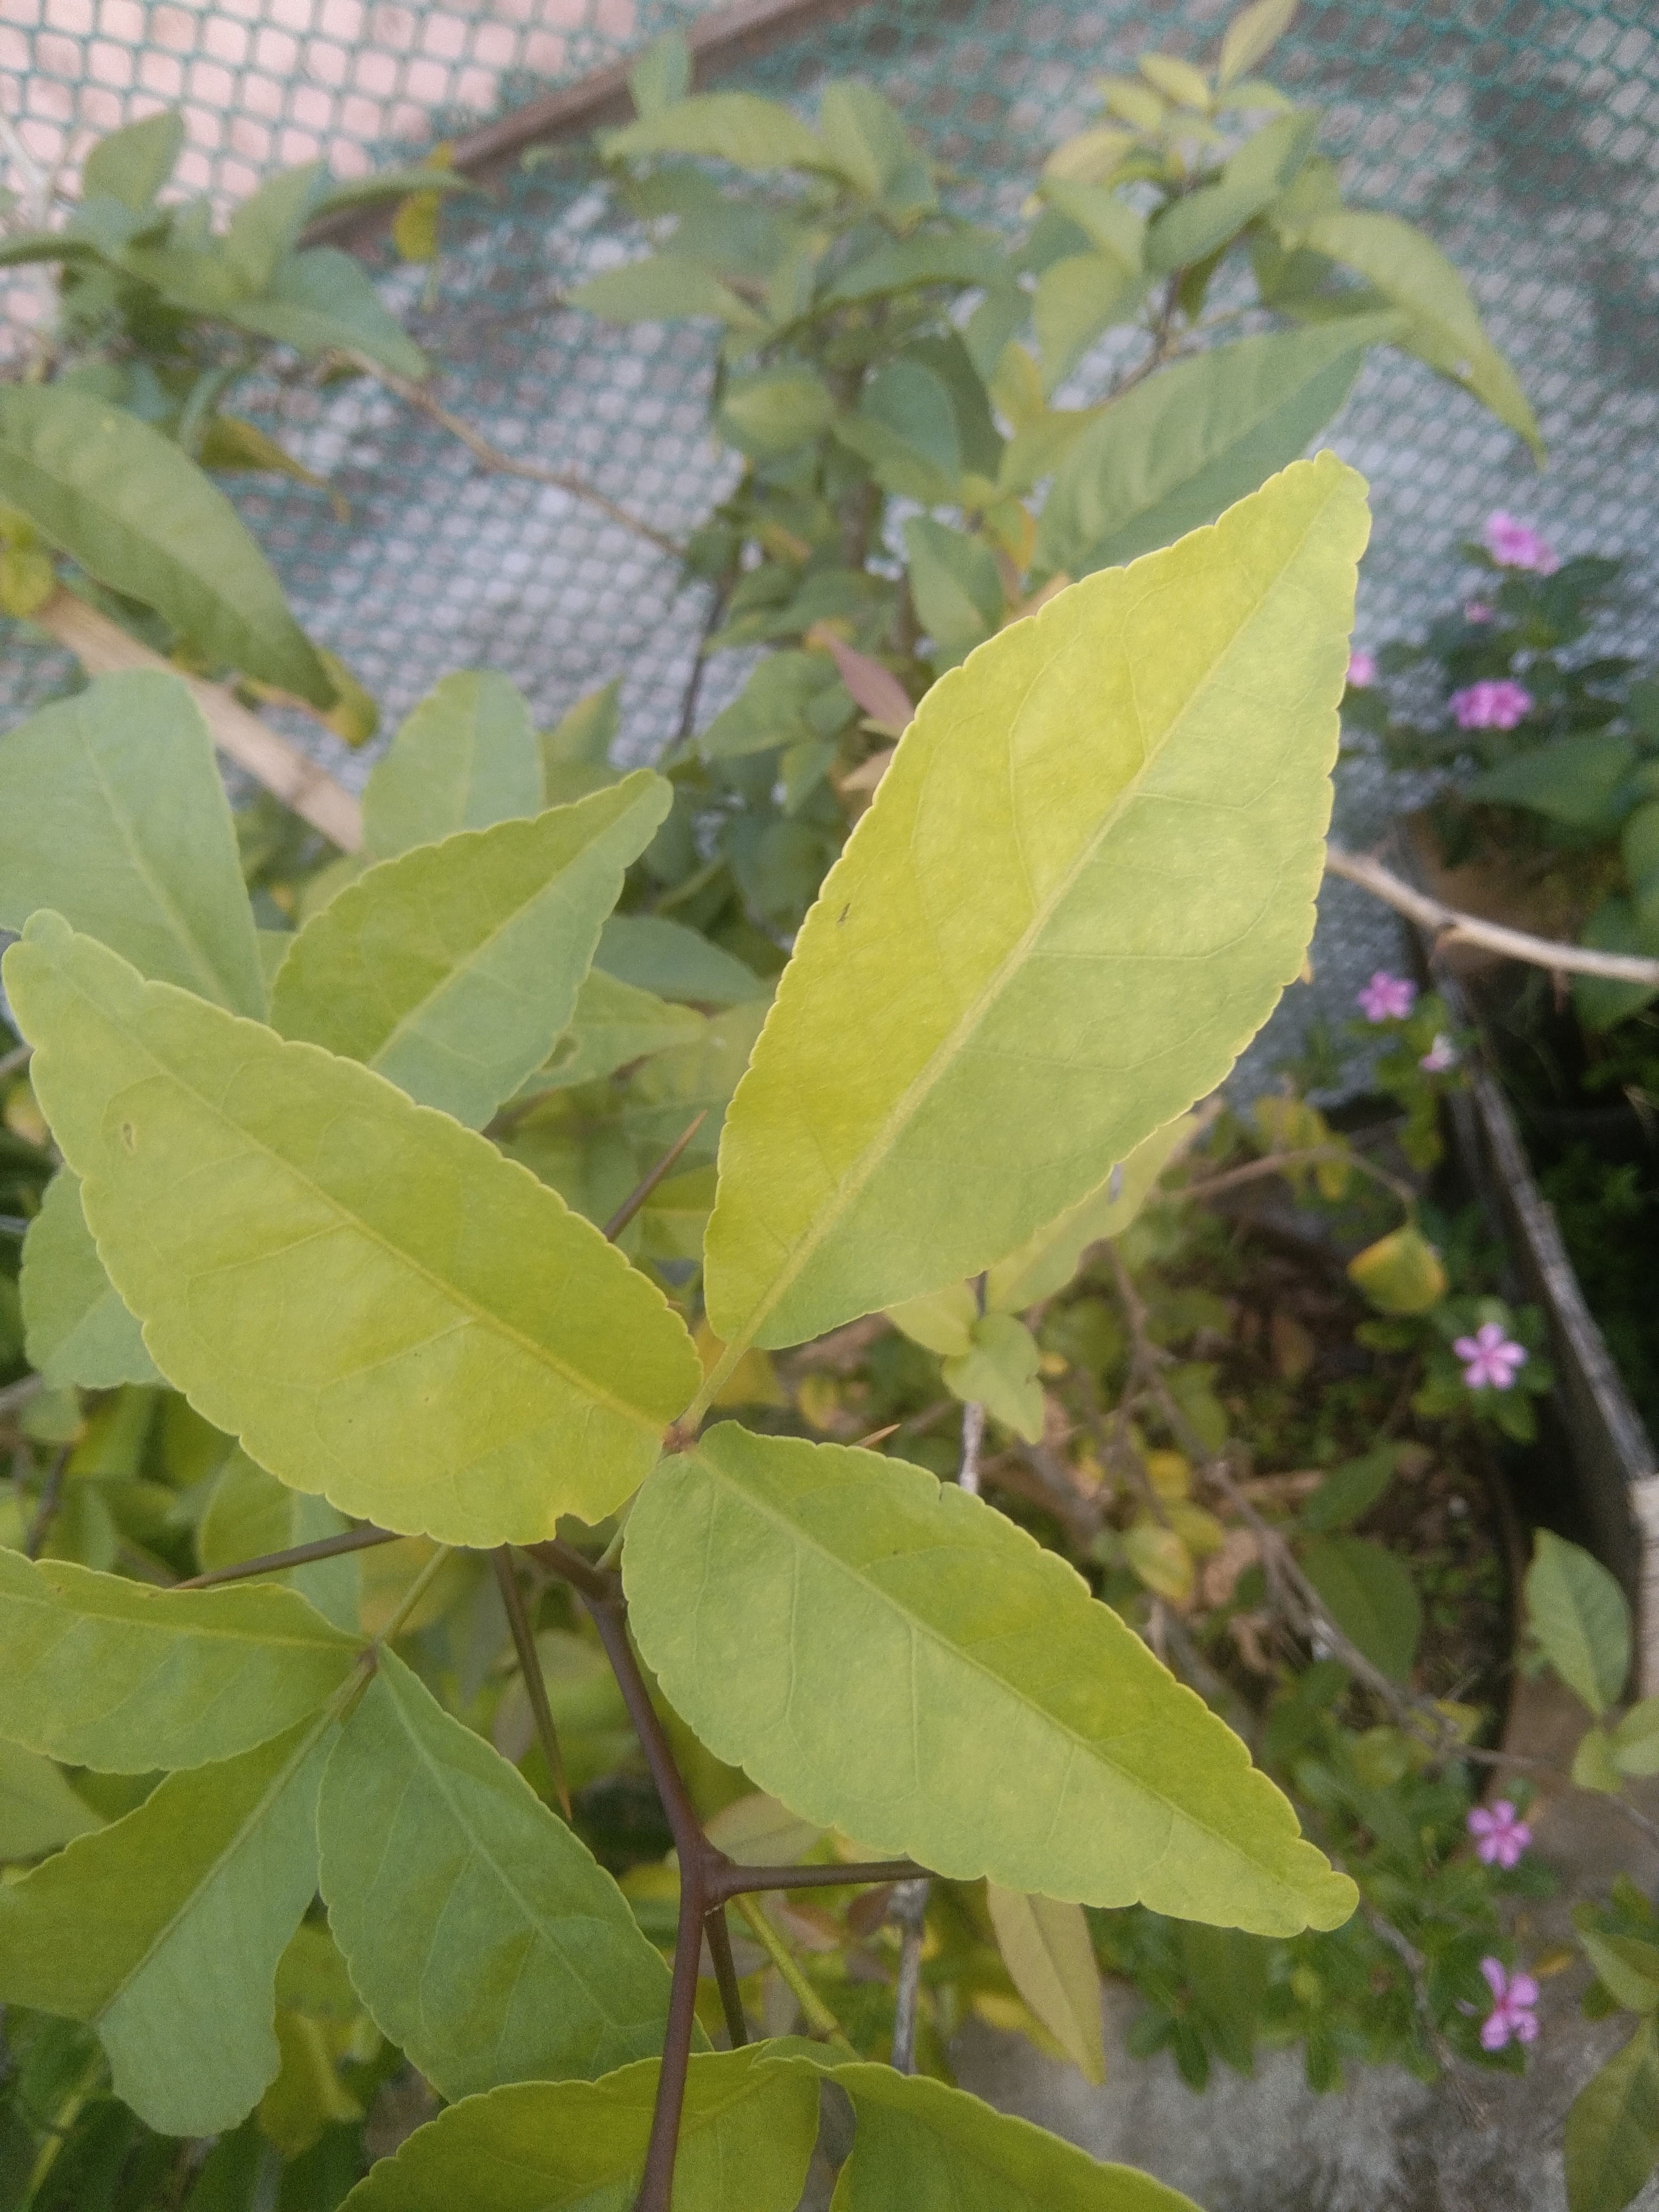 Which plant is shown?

wood apple
